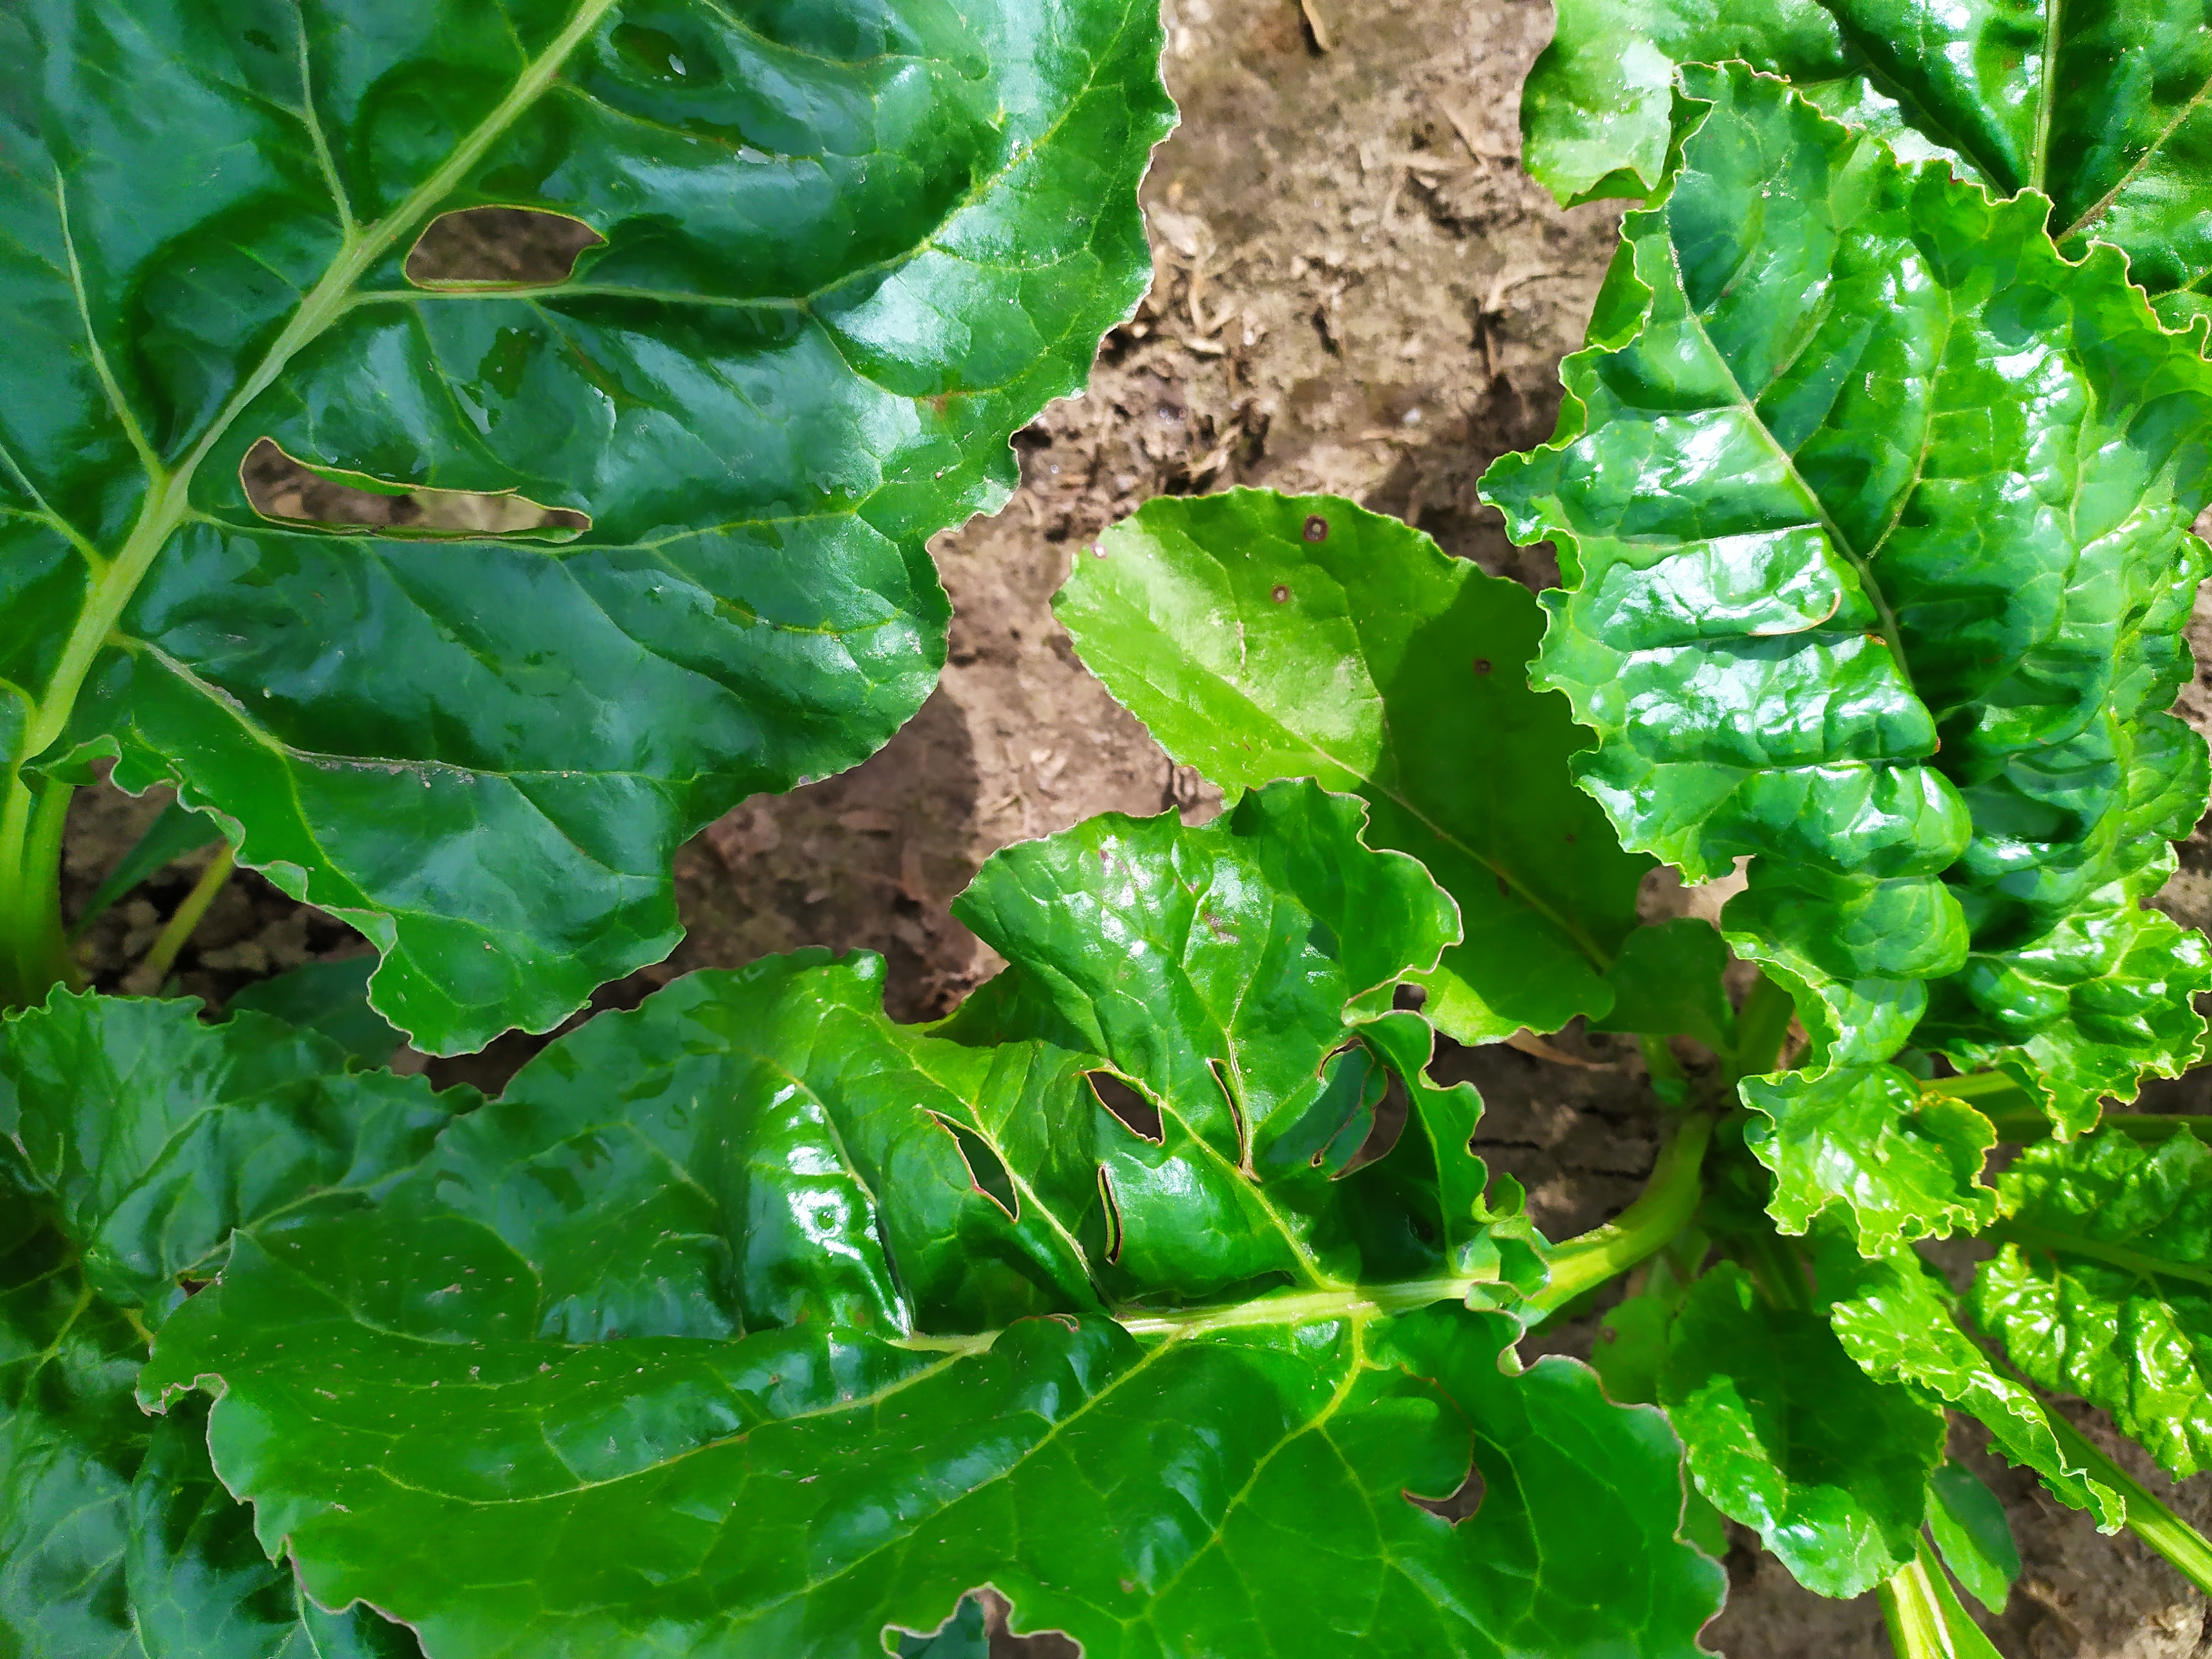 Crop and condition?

beet, cercospora
